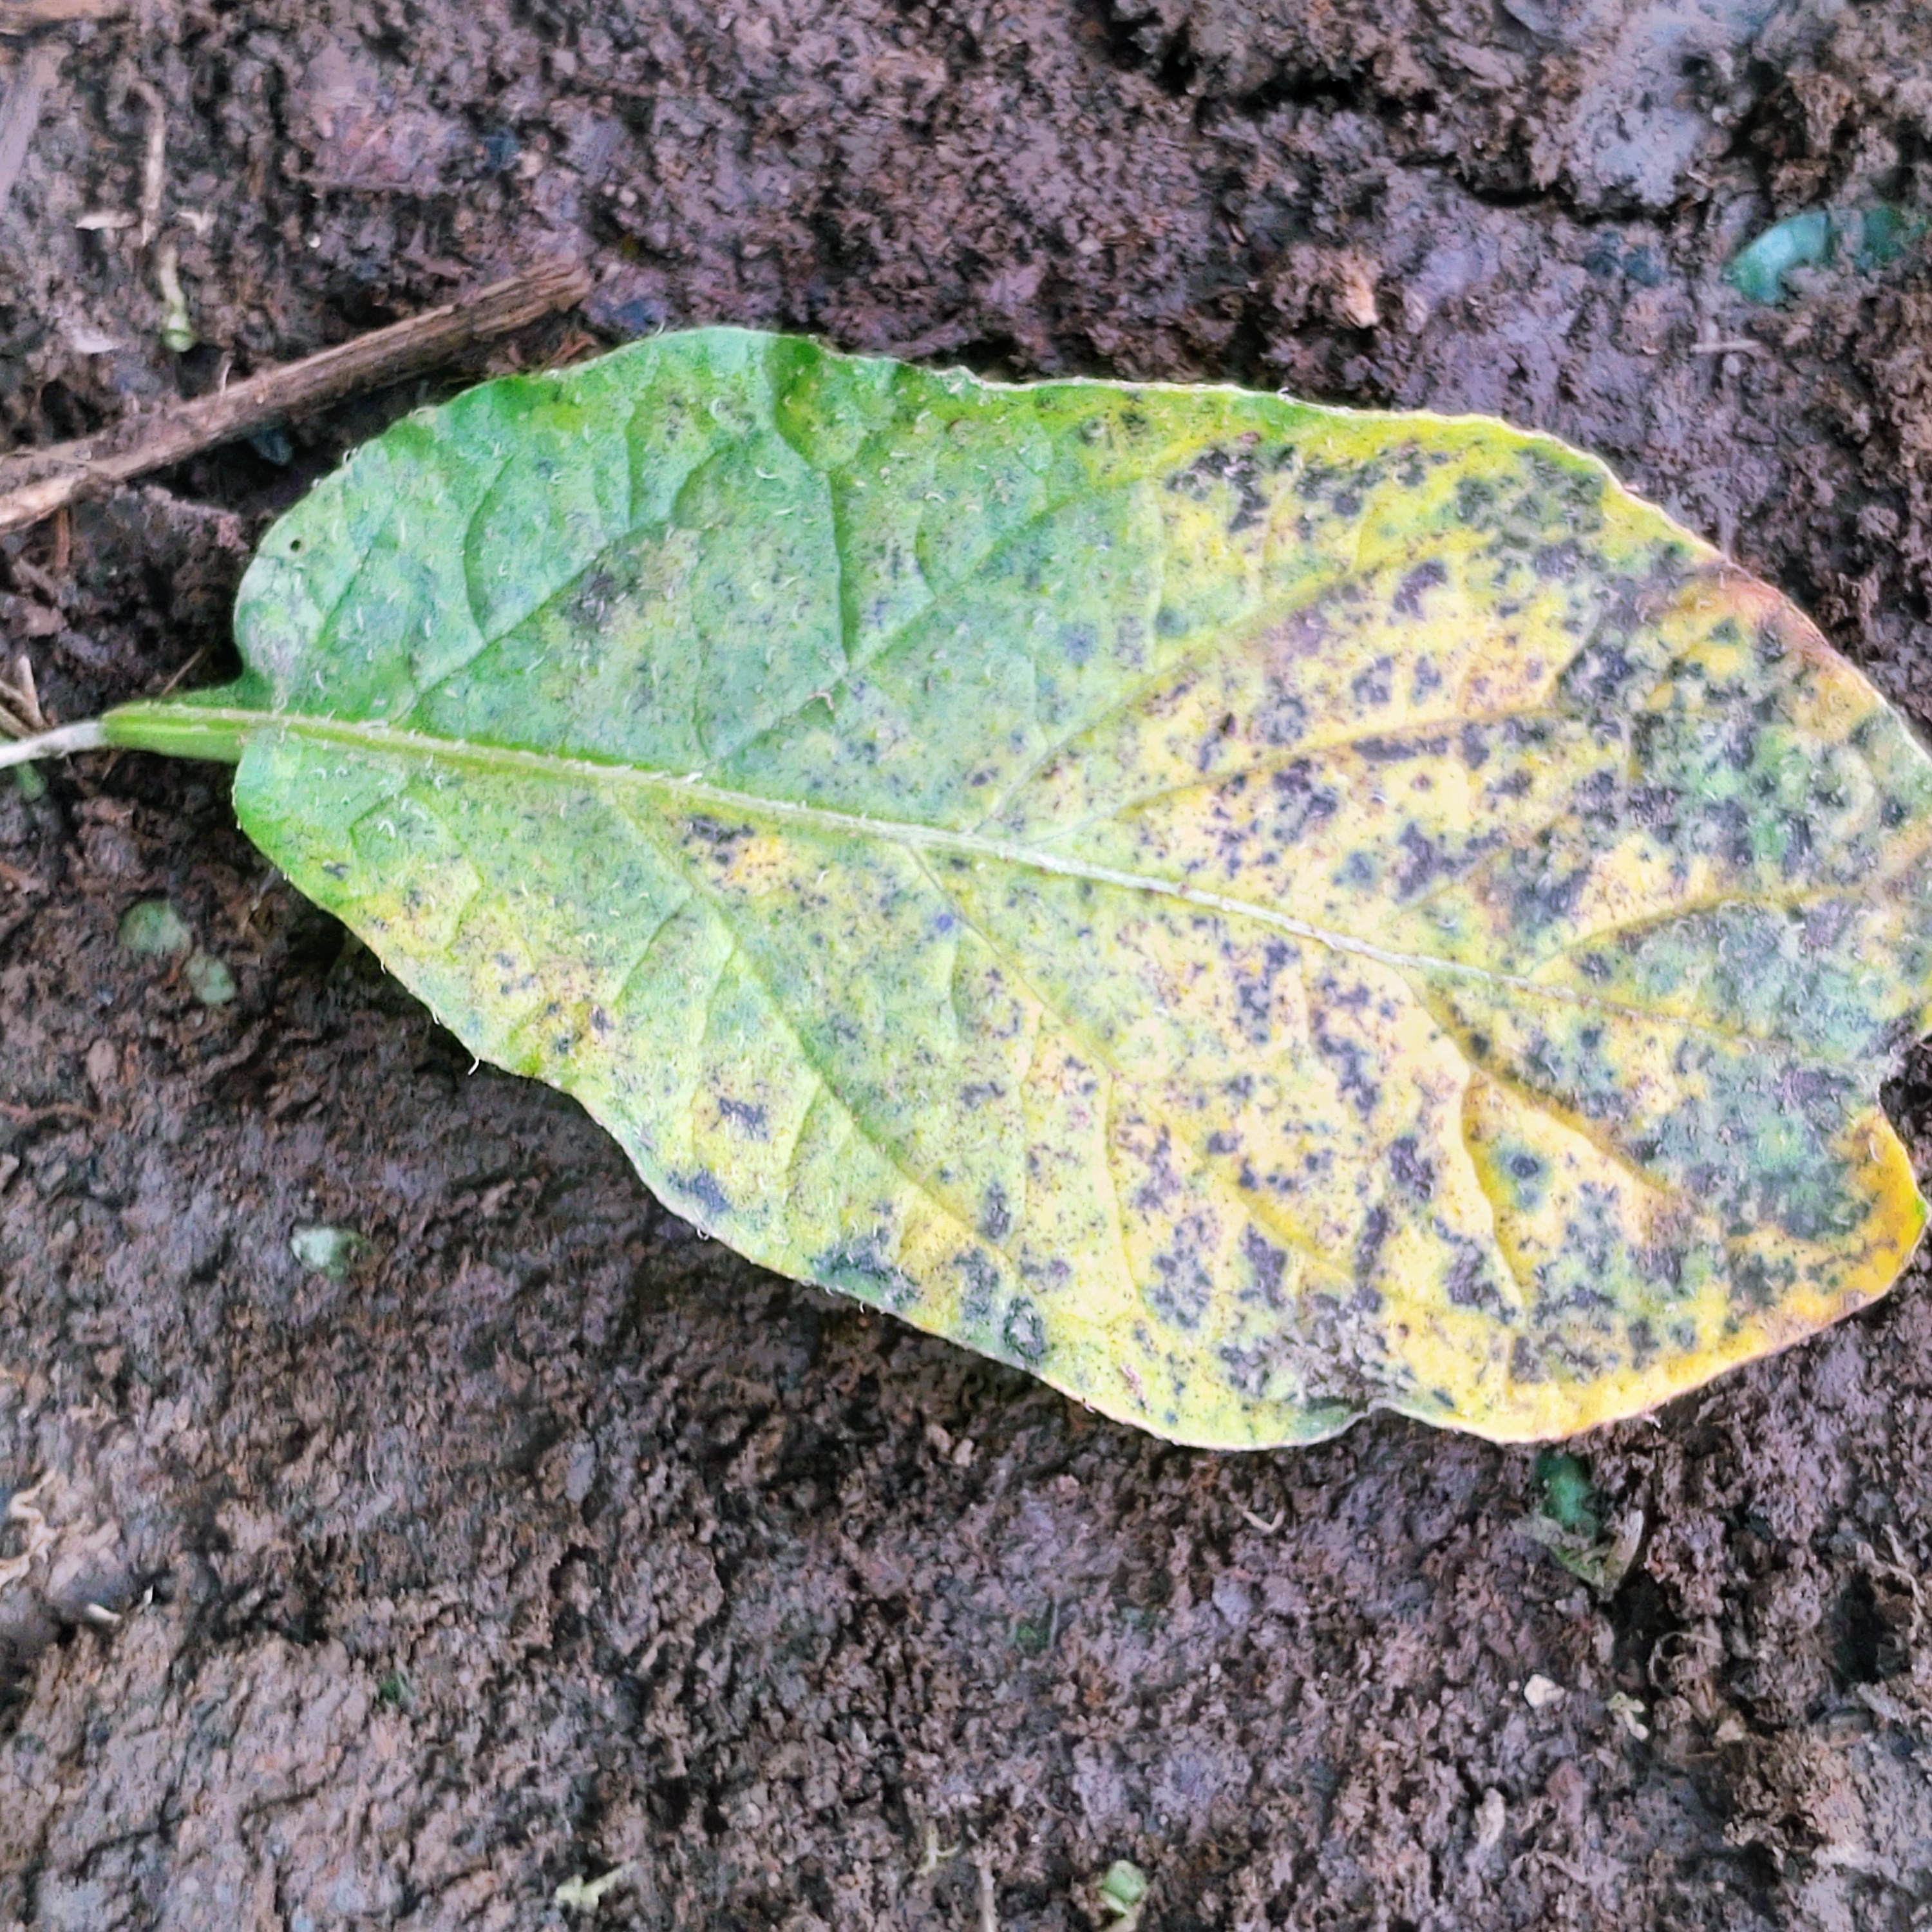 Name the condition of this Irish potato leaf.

late blight
